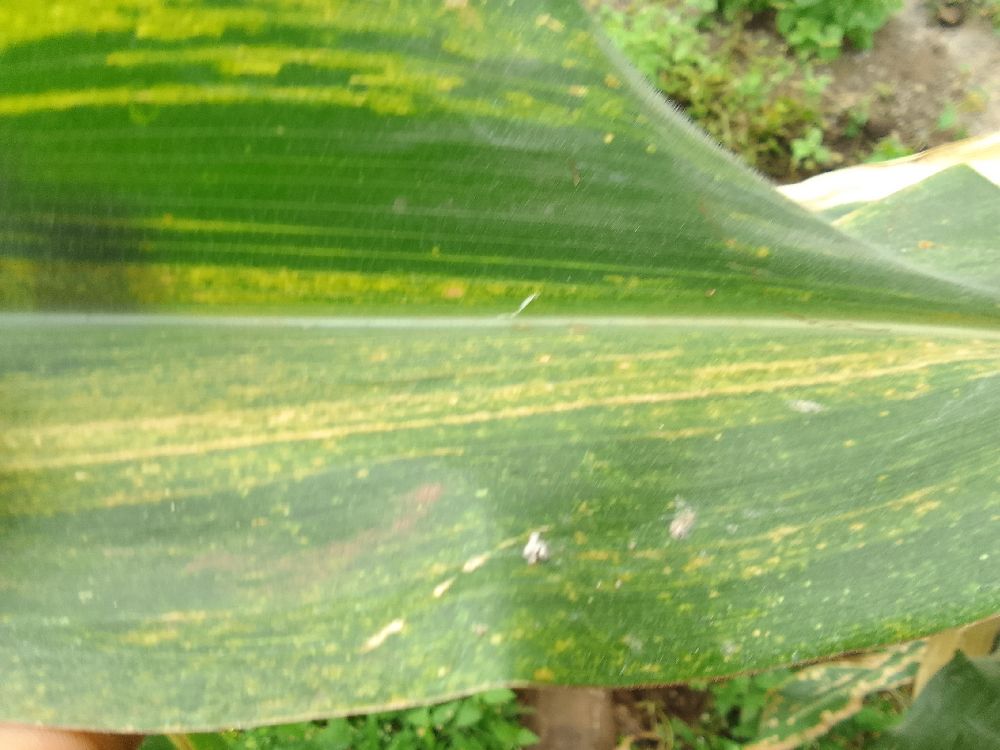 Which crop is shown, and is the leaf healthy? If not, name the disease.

maize, maize lethal necrosis
